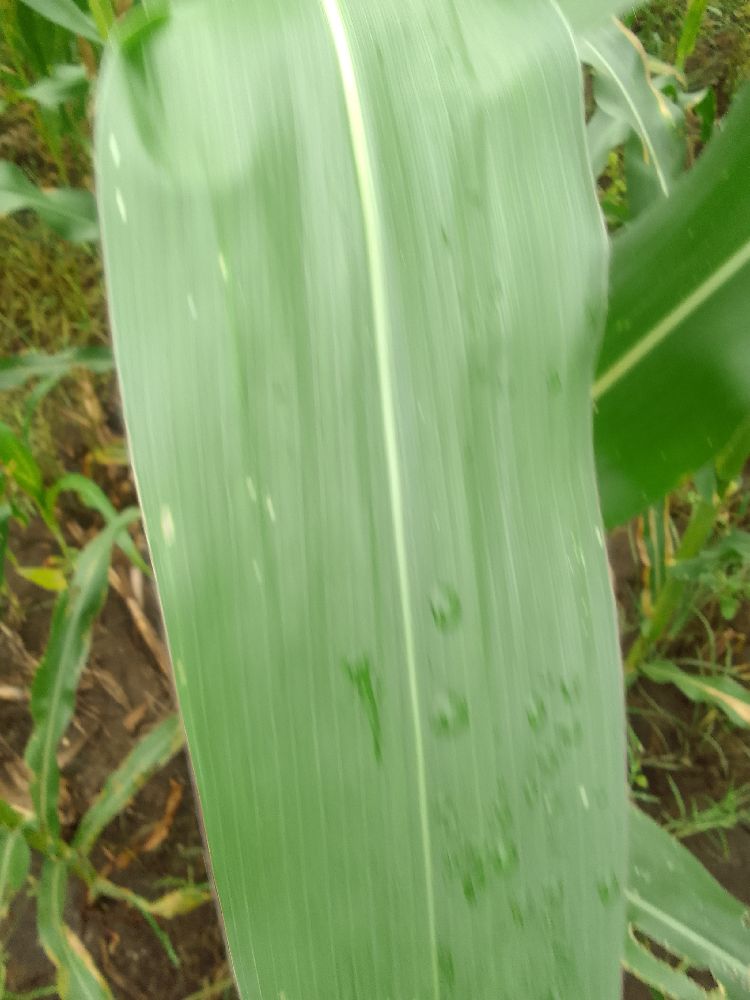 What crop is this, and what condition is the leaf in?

maize, healthy
